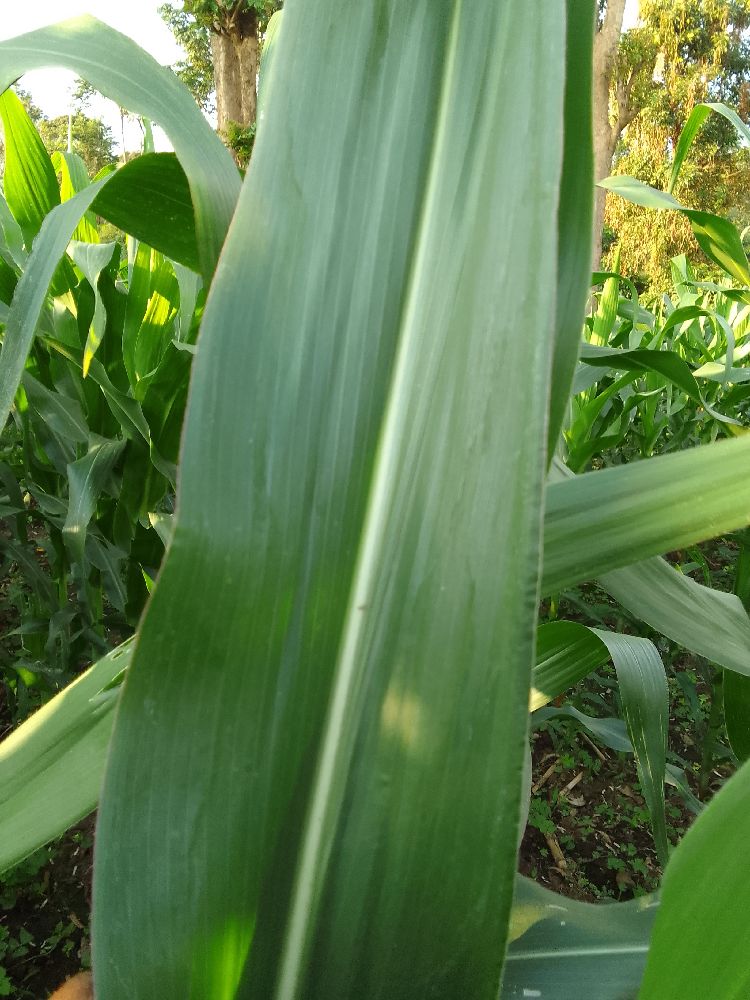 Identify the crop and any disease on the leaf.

maize, healthy
